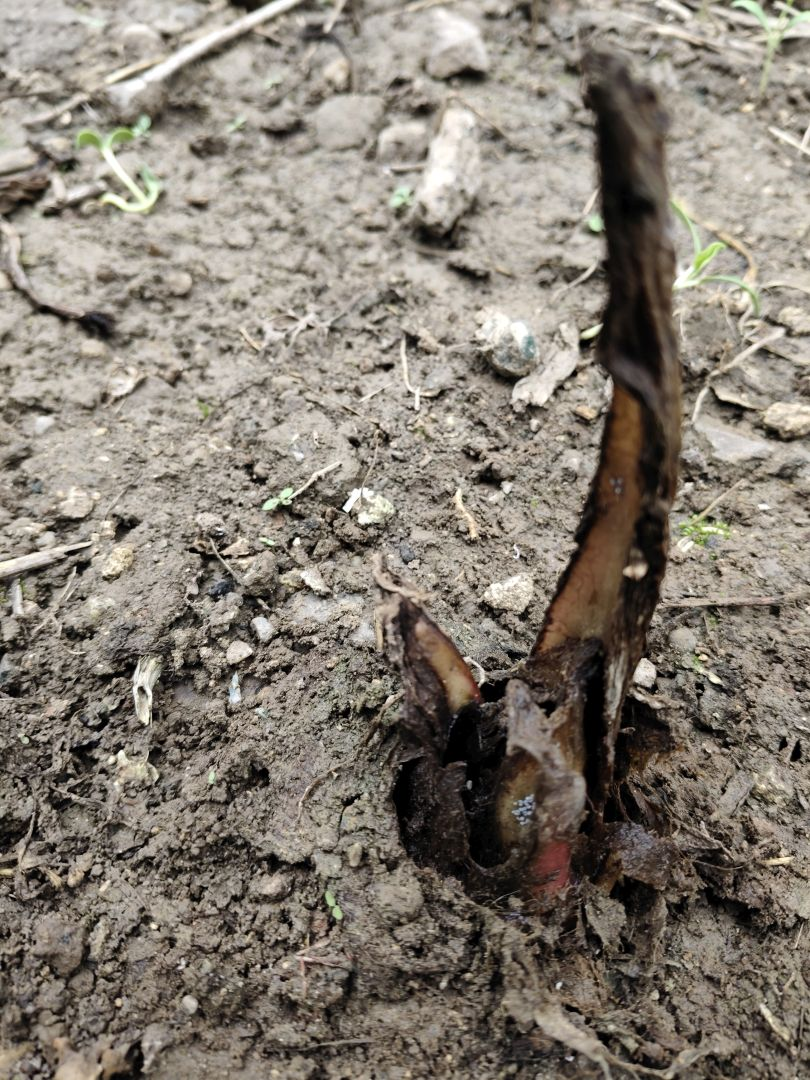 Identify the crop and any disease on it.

taro, root rot
